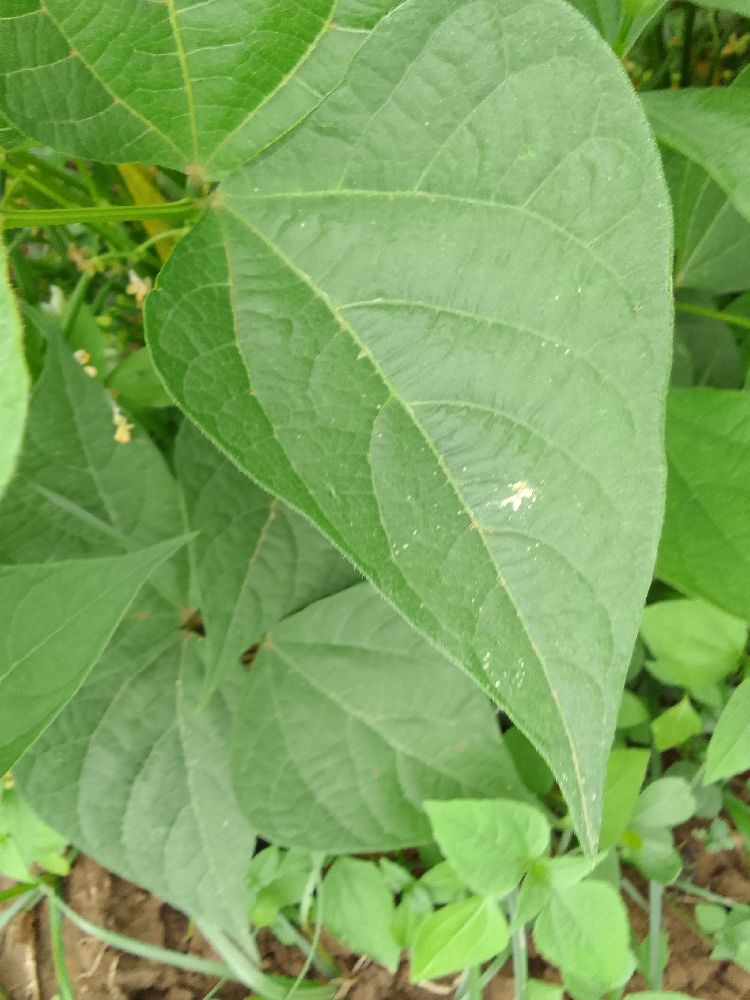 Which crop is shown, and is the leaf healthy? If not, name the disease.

common bean, healthy
